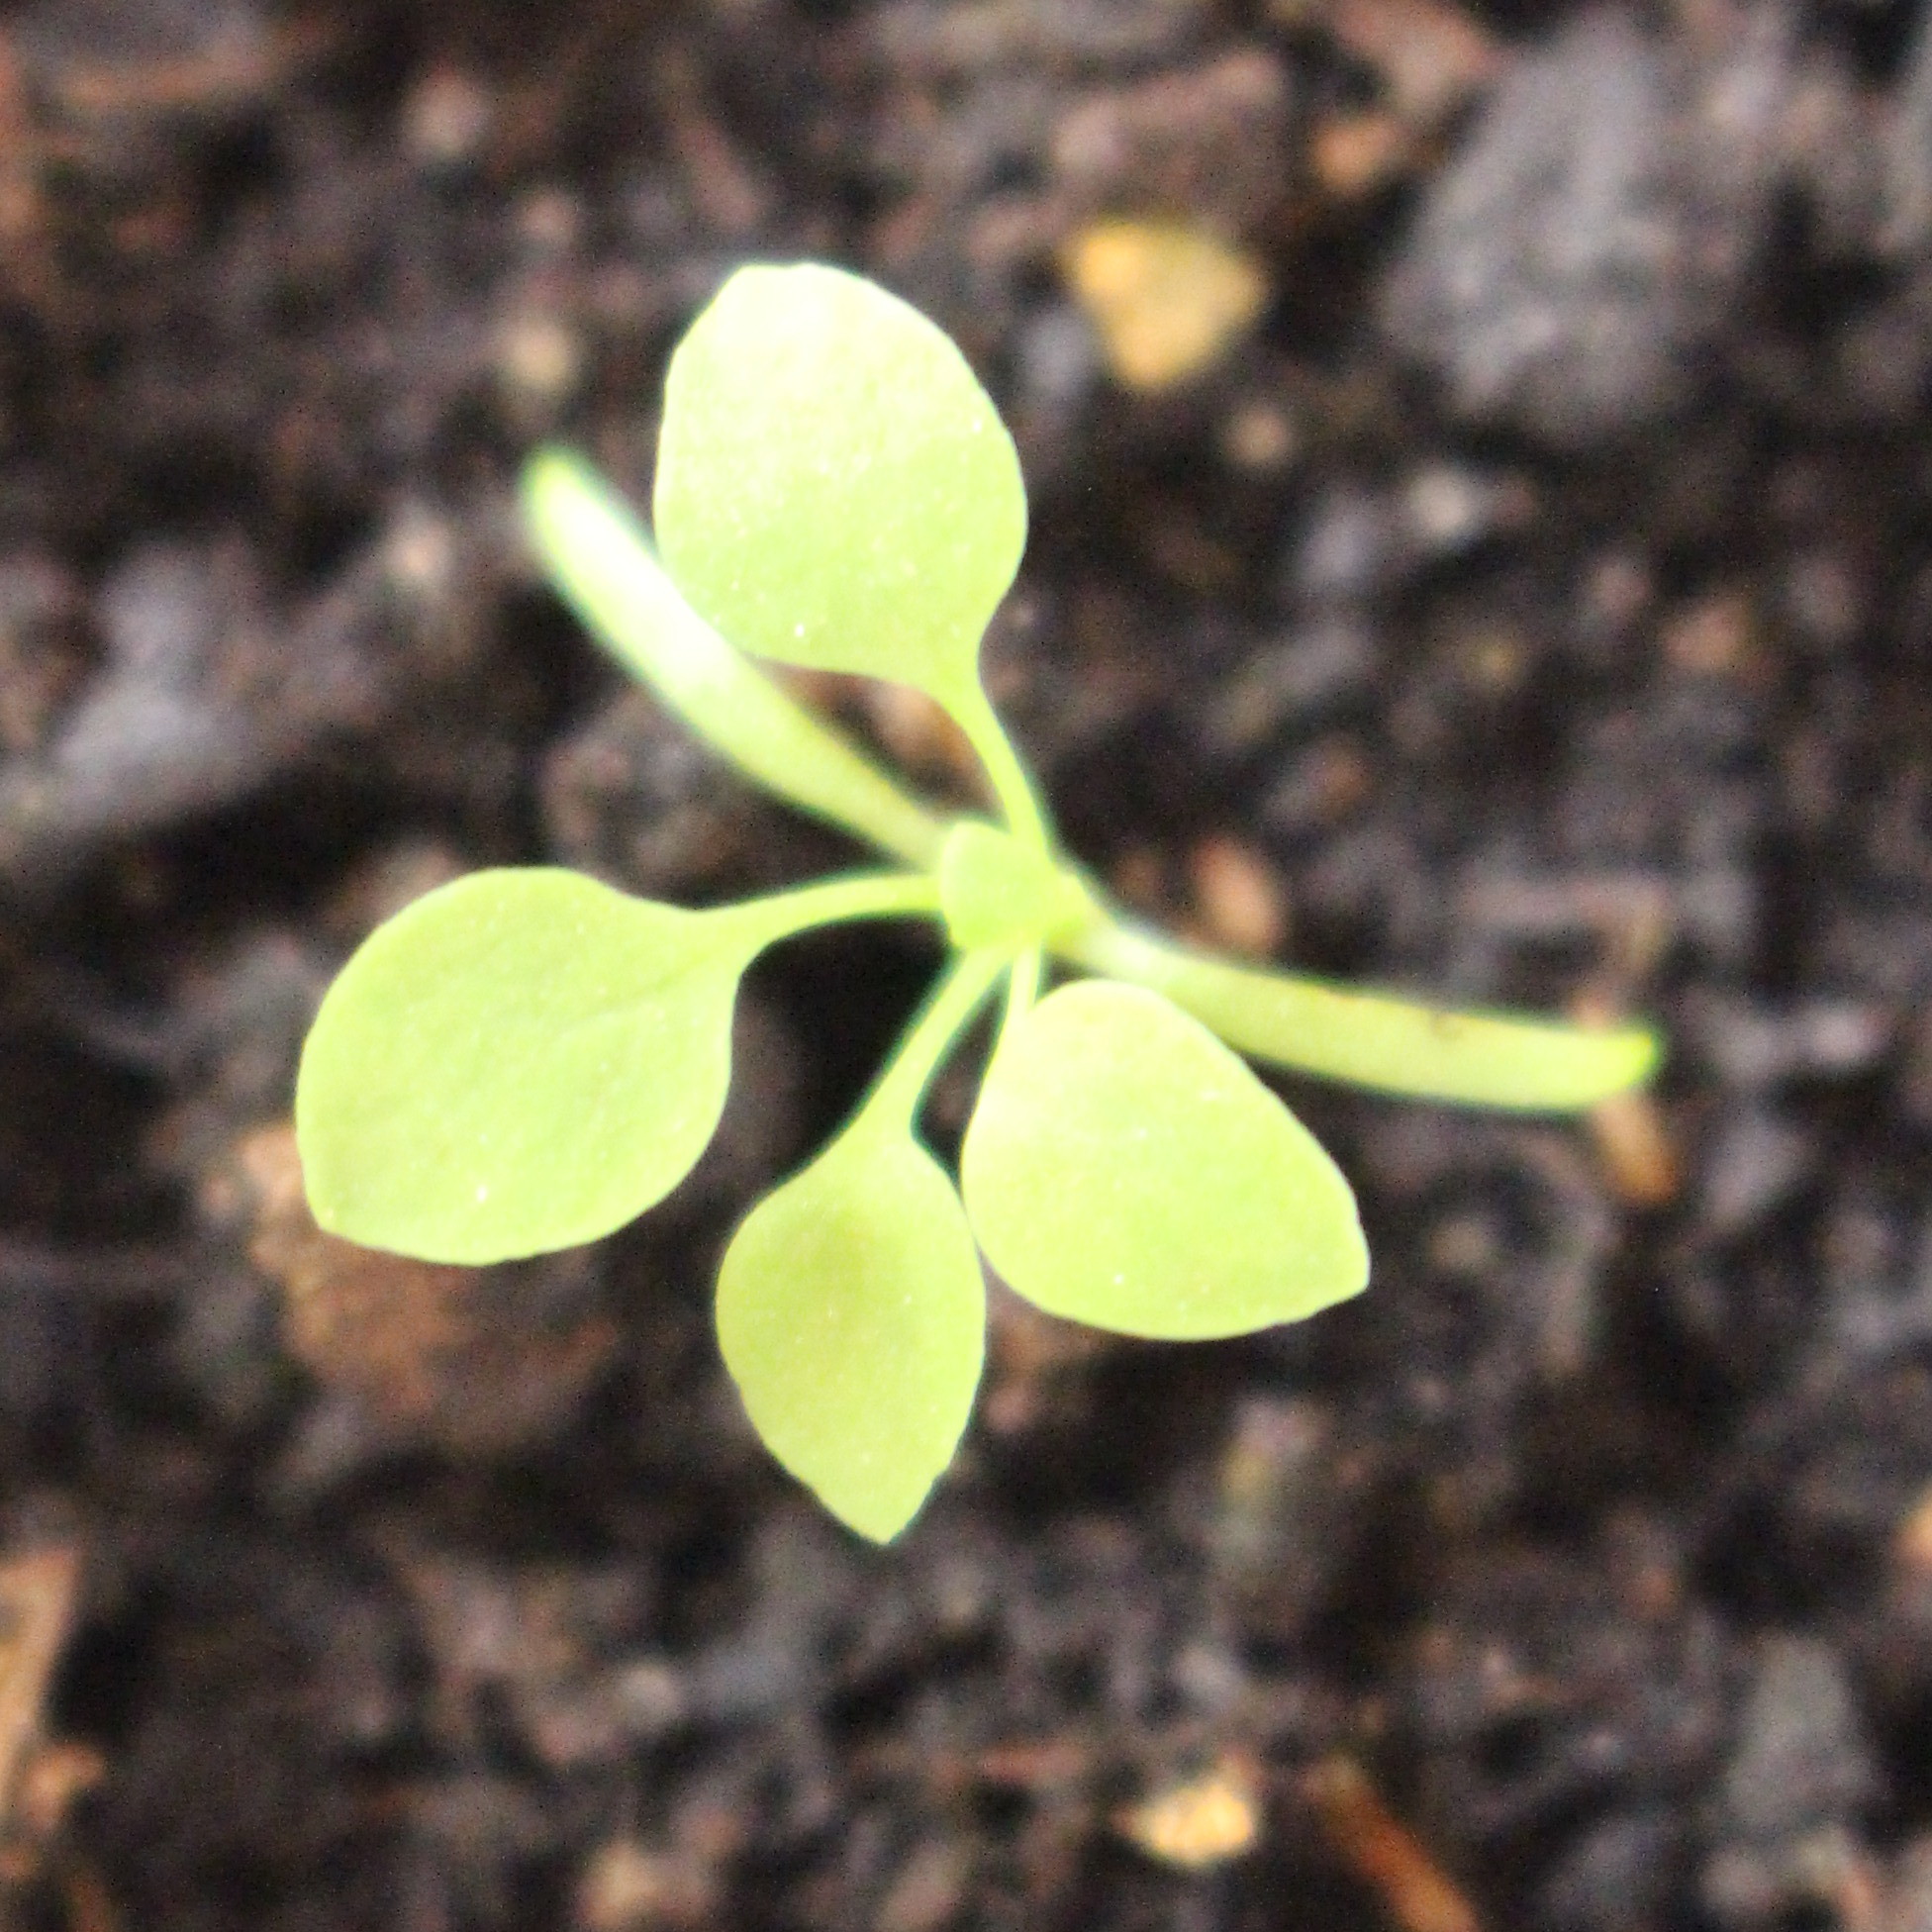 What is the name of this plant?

Papaver rhoeas
